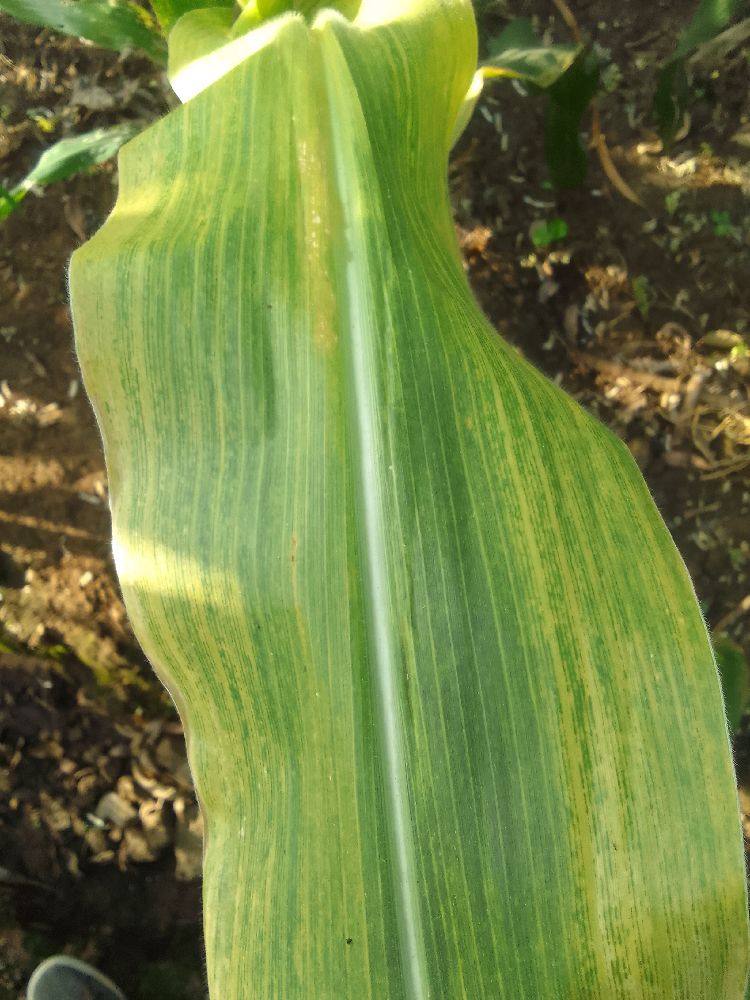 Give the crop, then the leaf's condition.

maize, maize lethal necrosis
